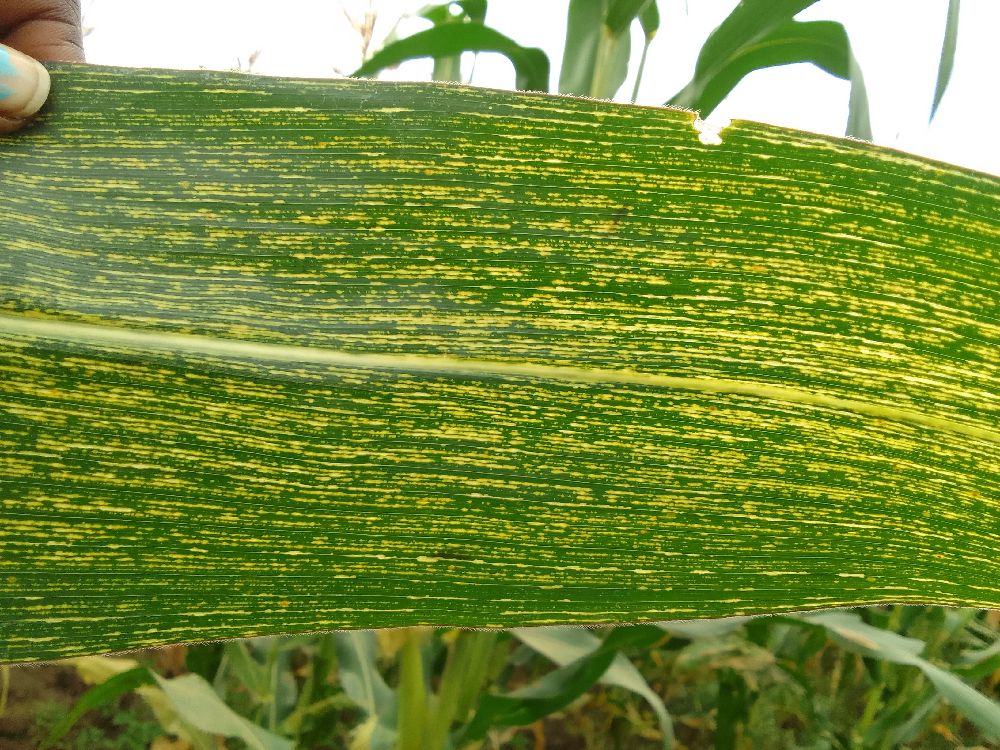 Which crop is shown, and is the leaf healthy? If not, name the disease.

maize, maize streak virus
